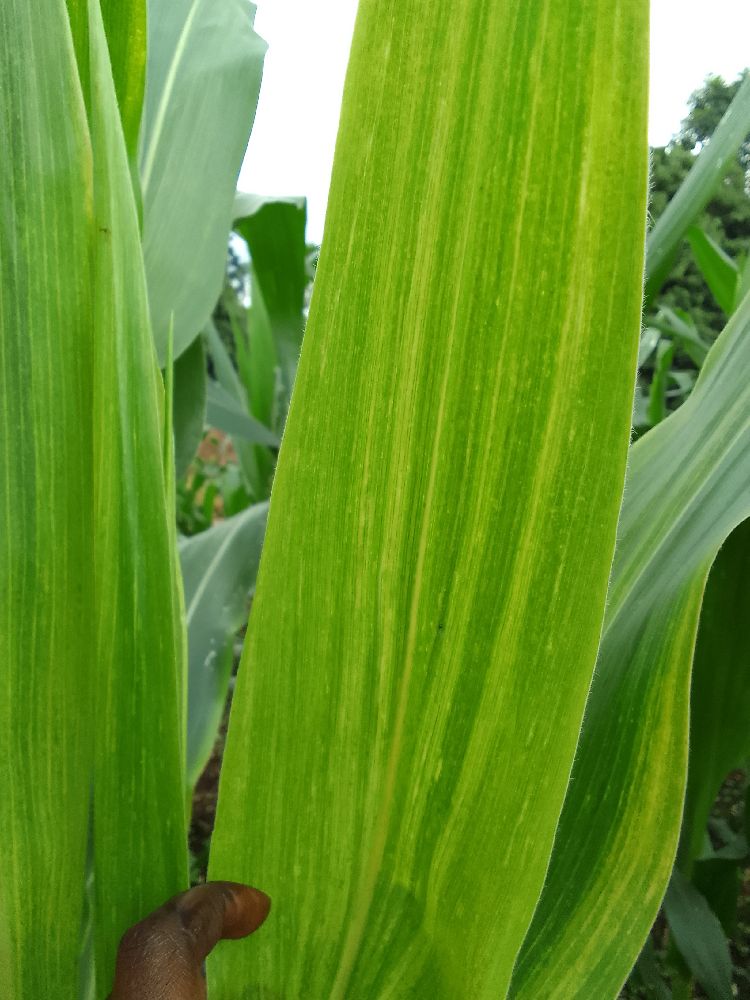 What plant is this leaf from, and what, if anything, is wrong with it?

maize, maize lethal necrosis
